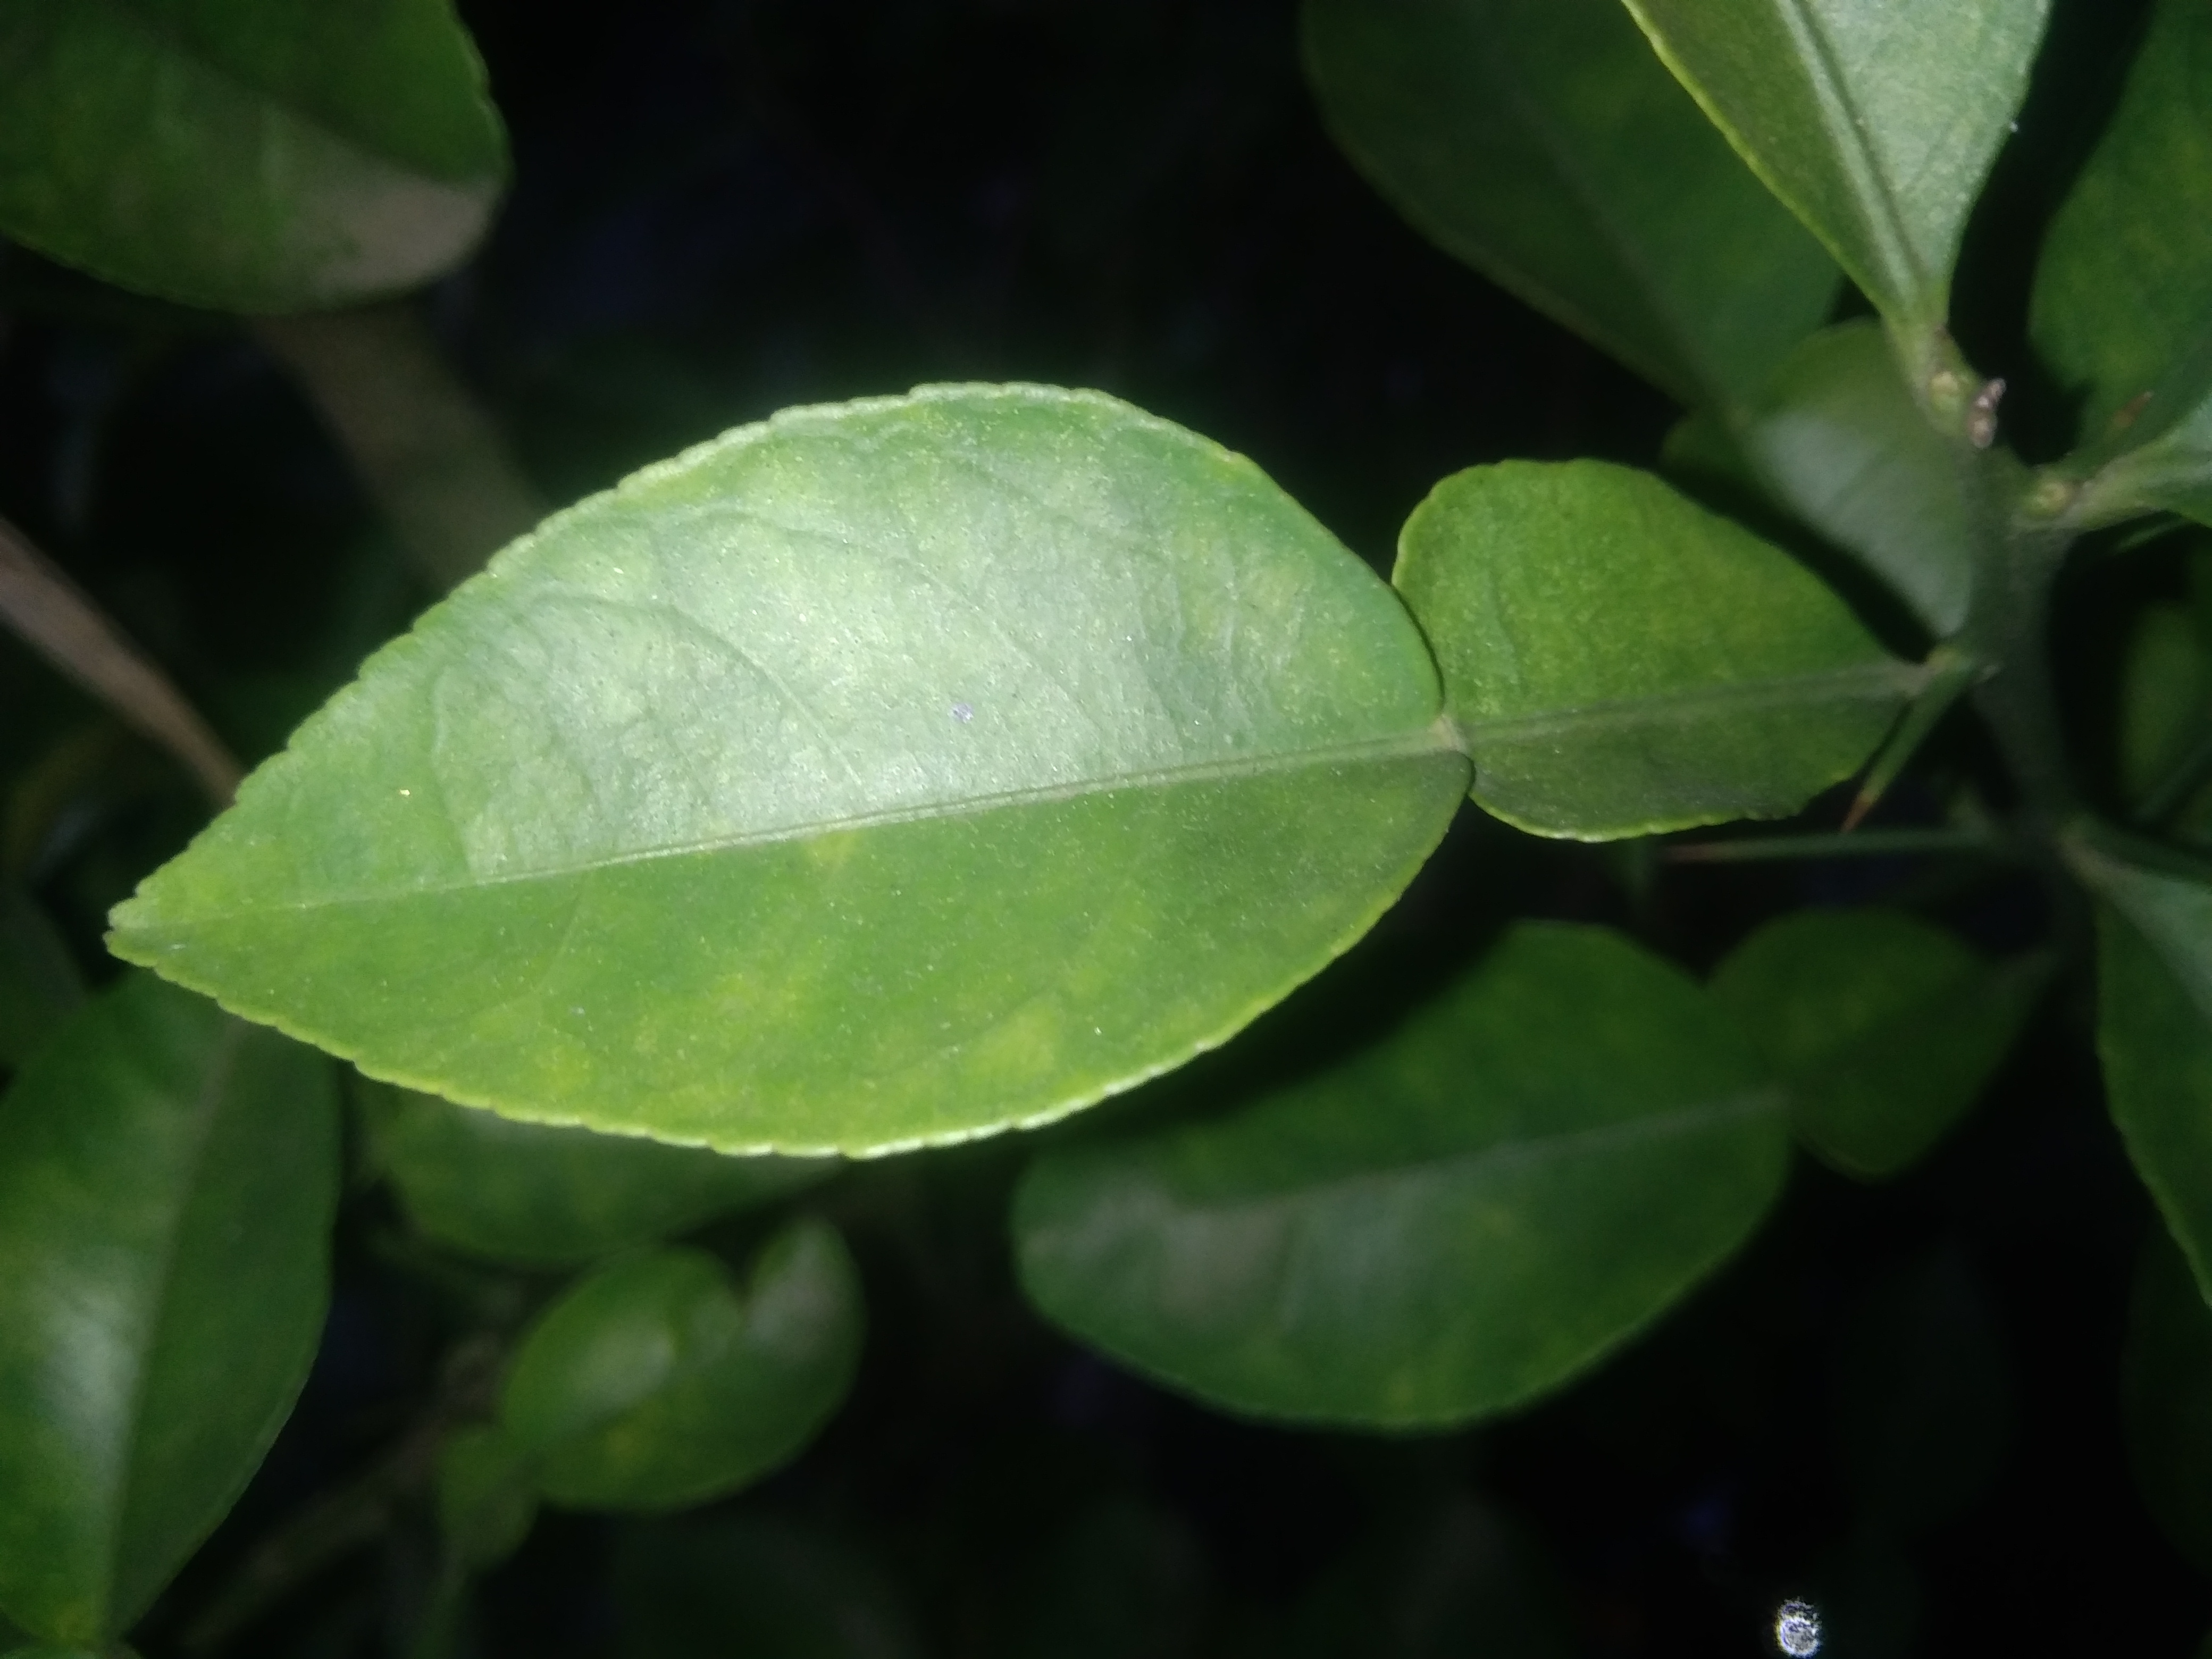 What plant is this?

lemon
